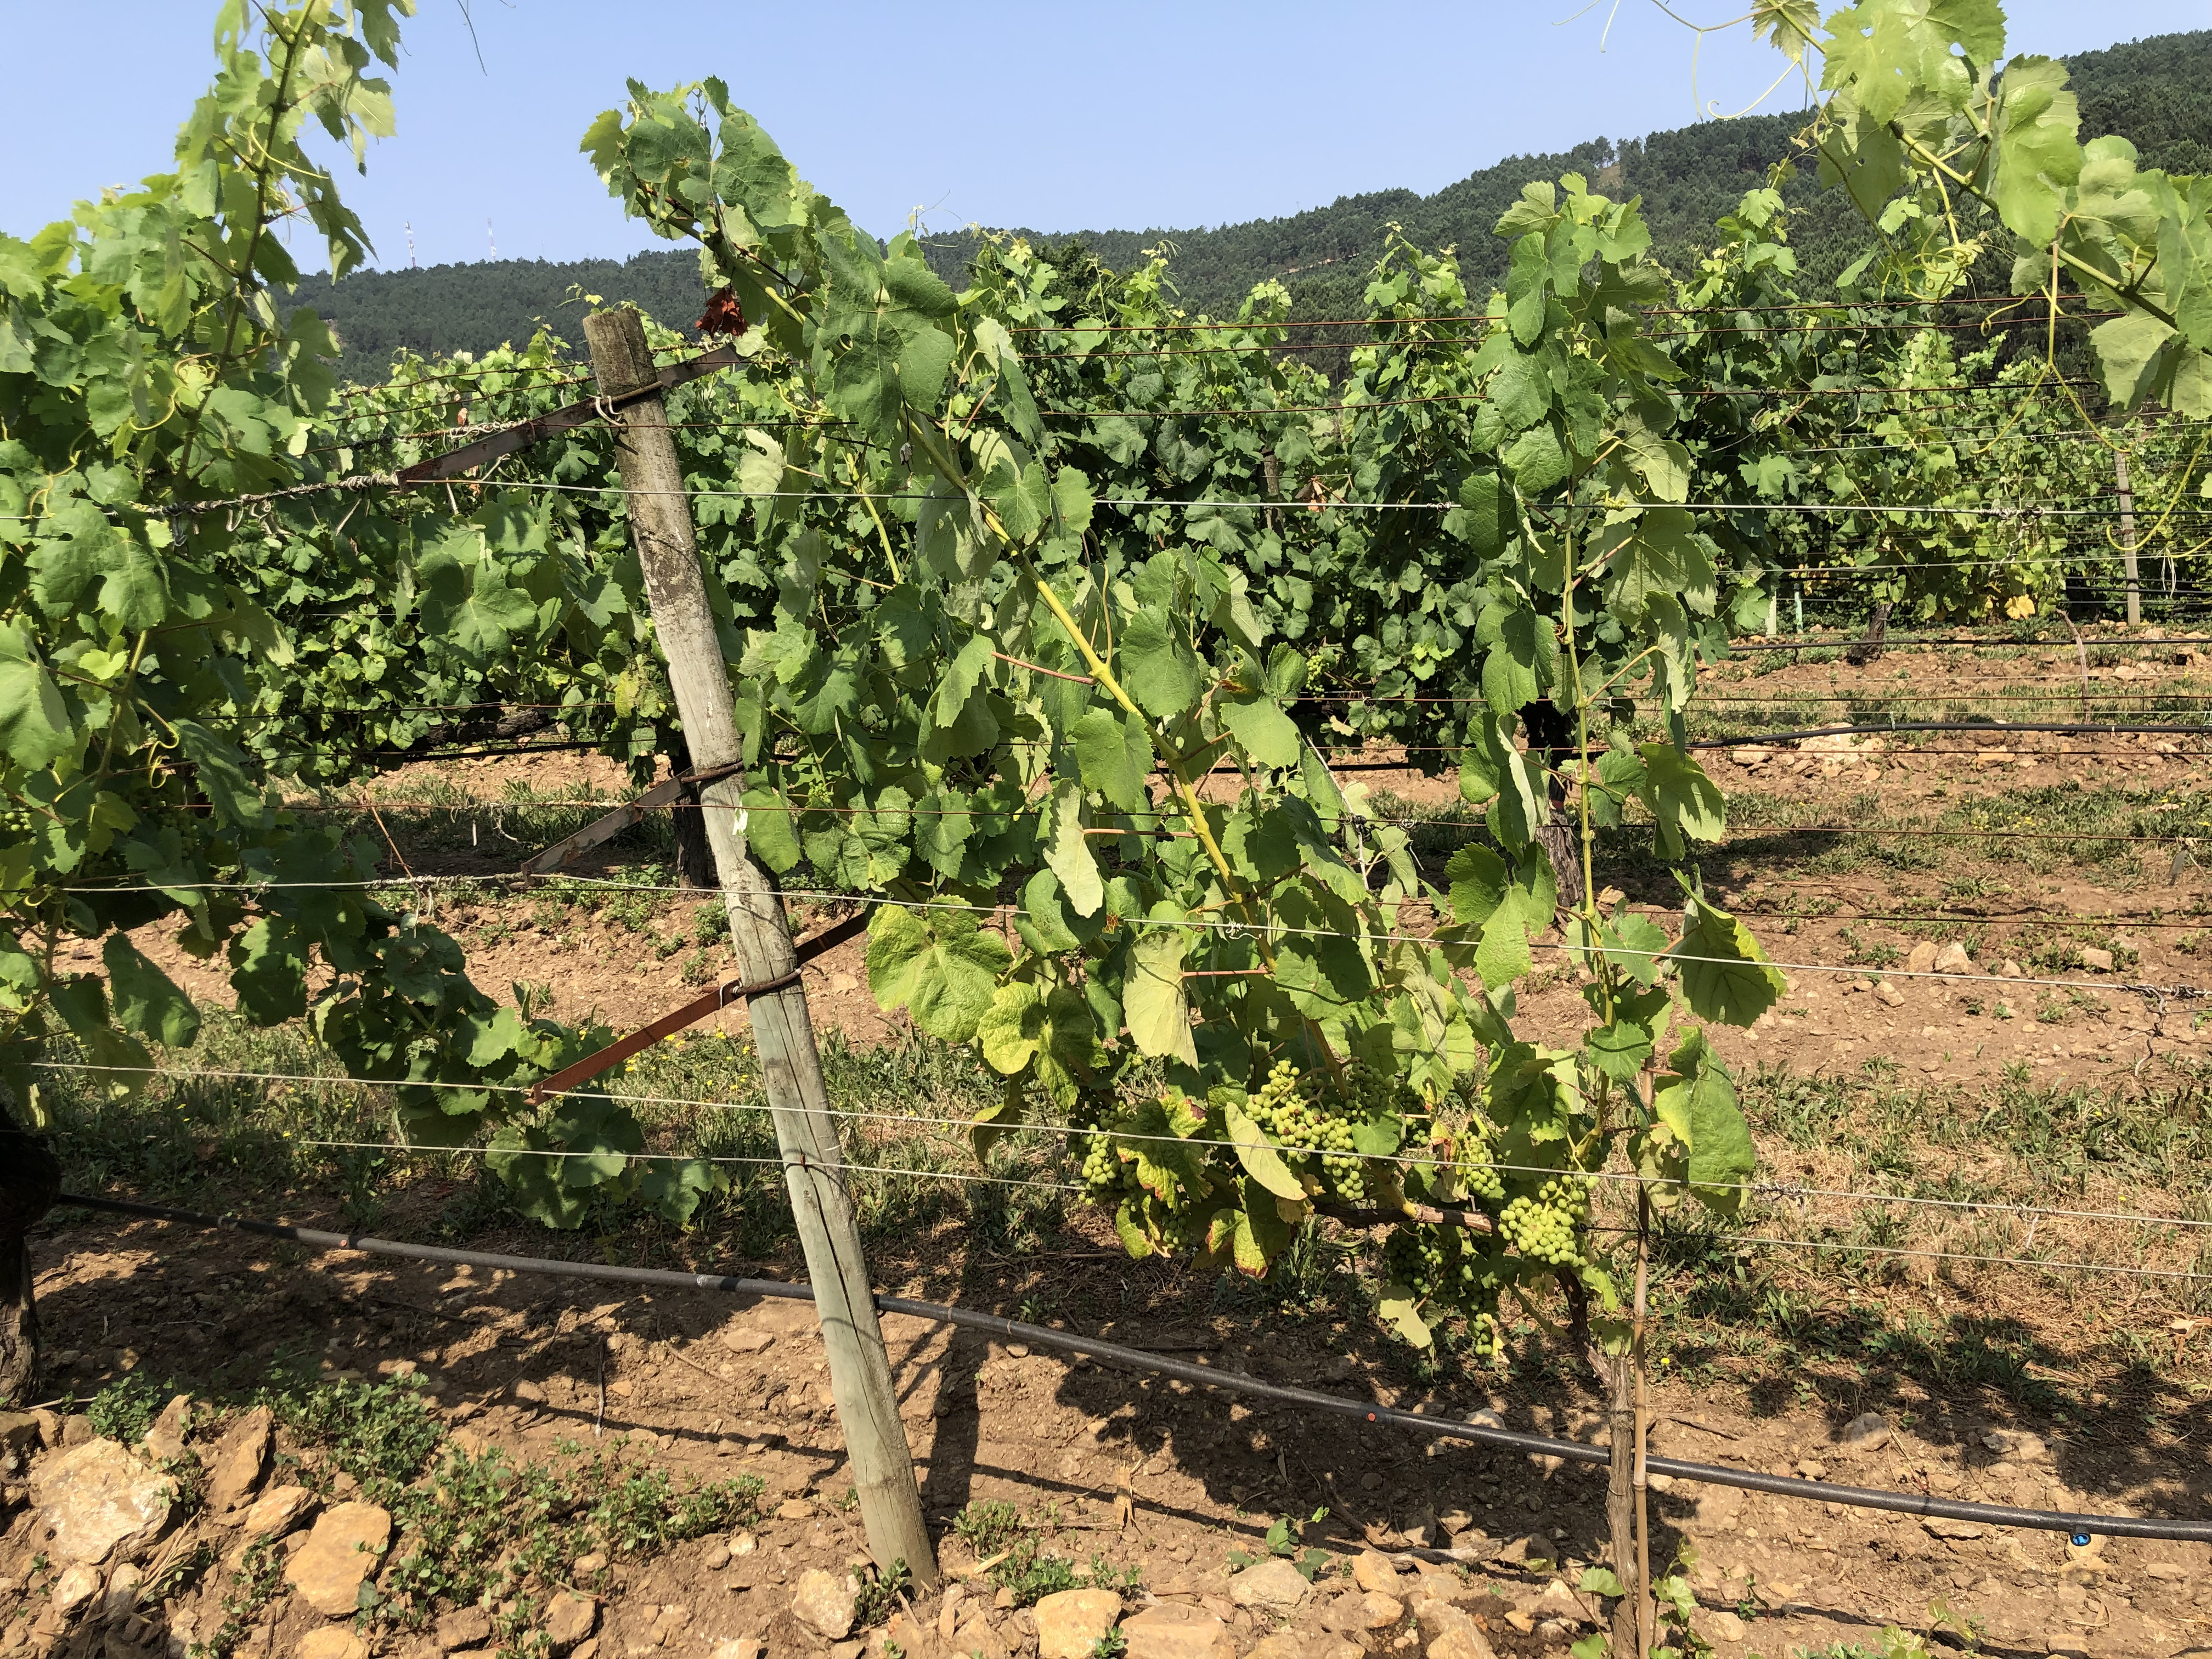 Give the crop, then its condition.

grapevine, not affected by esca disease
